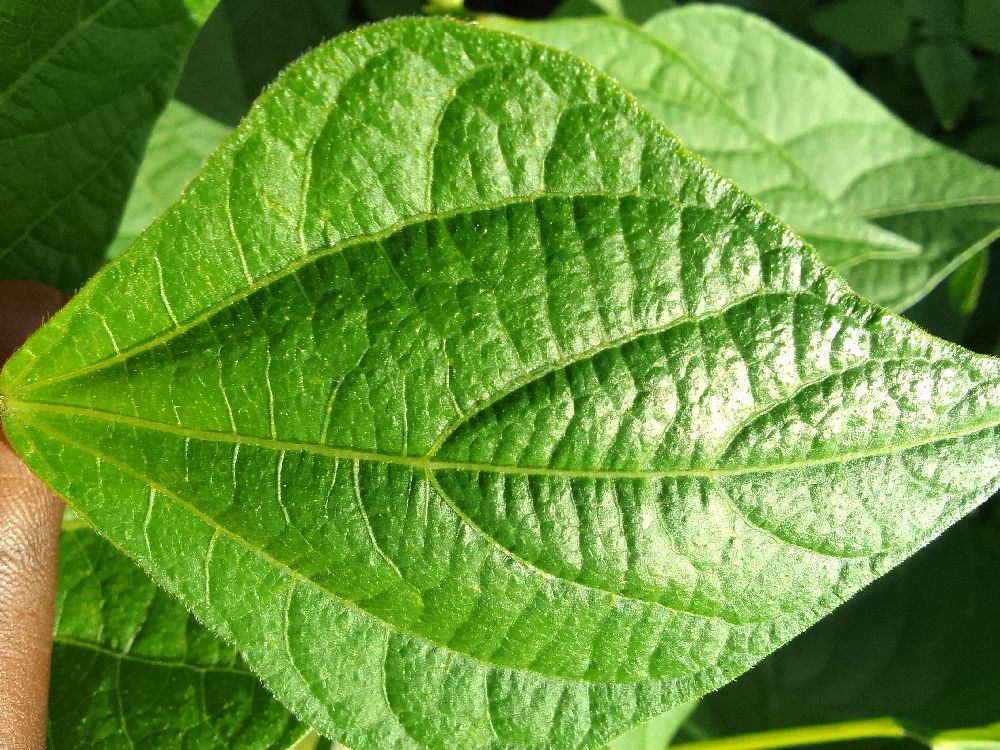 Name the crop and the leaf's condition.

common bean, healthy
